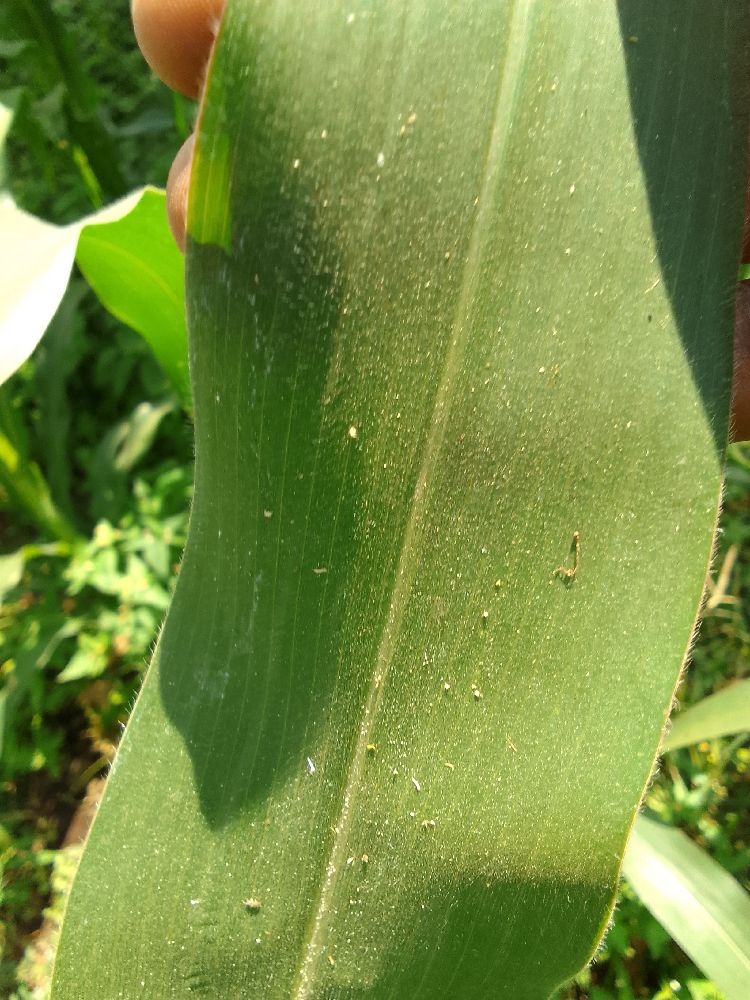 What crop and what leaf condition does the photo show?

maize, healthy
